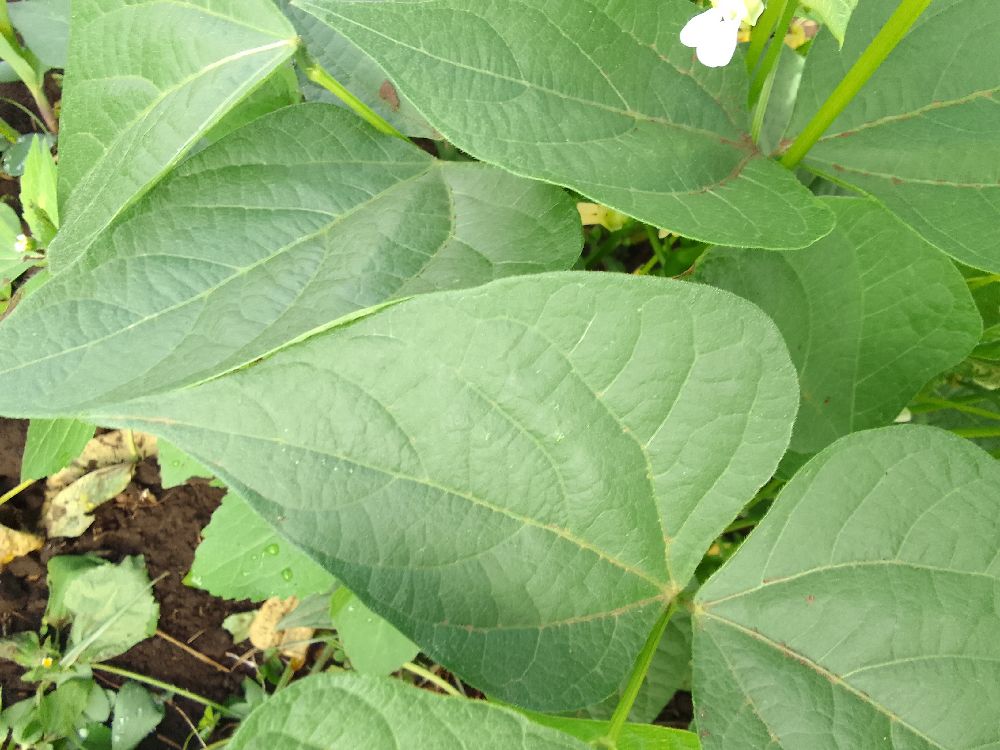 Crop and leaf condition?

common bean, healthy
